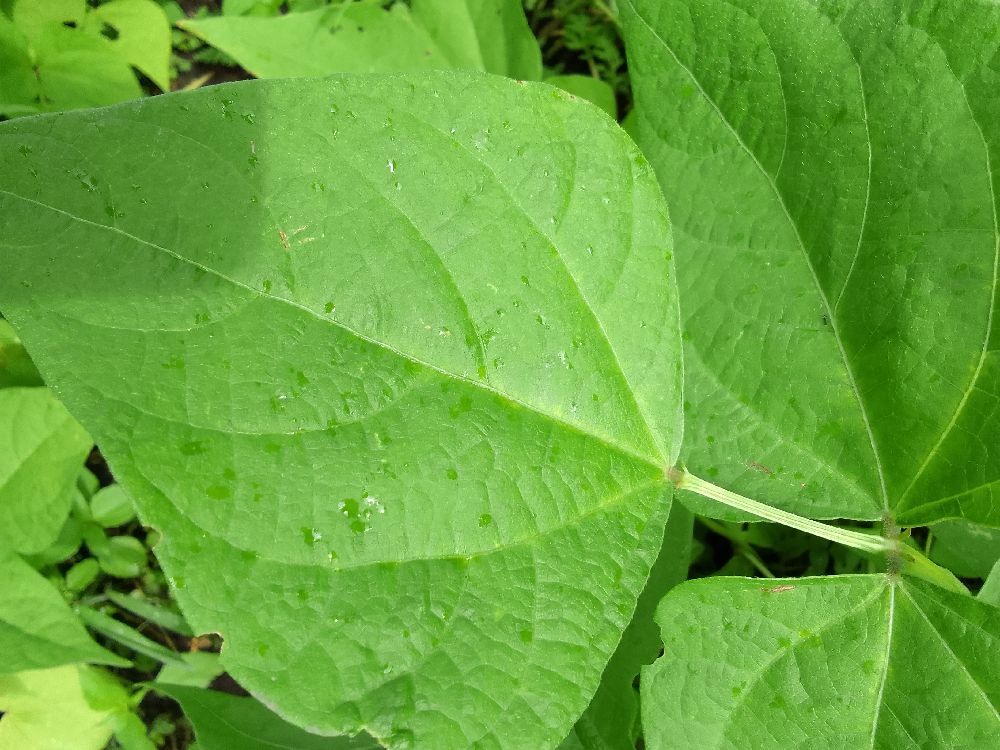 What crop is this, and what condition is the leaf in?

common bean, healthy
